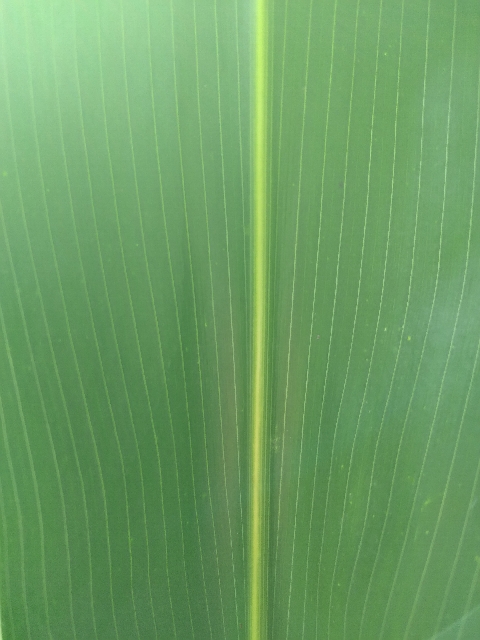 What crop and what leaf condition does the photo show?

maize, healthy
